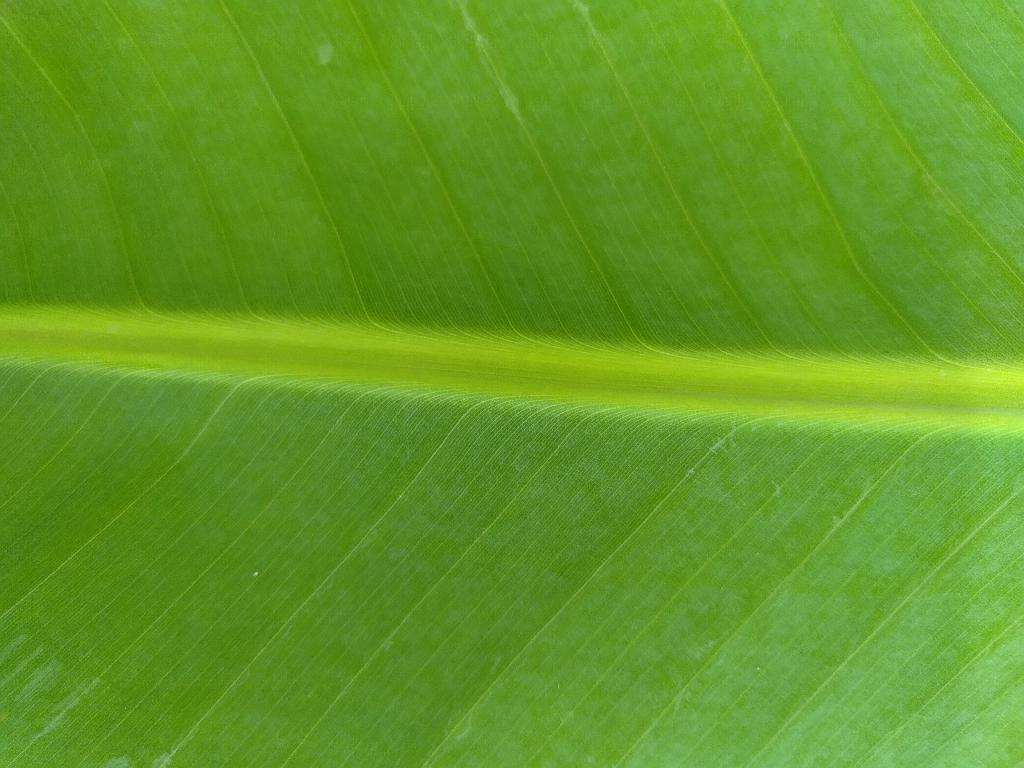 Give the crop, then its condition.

banana, healthy
